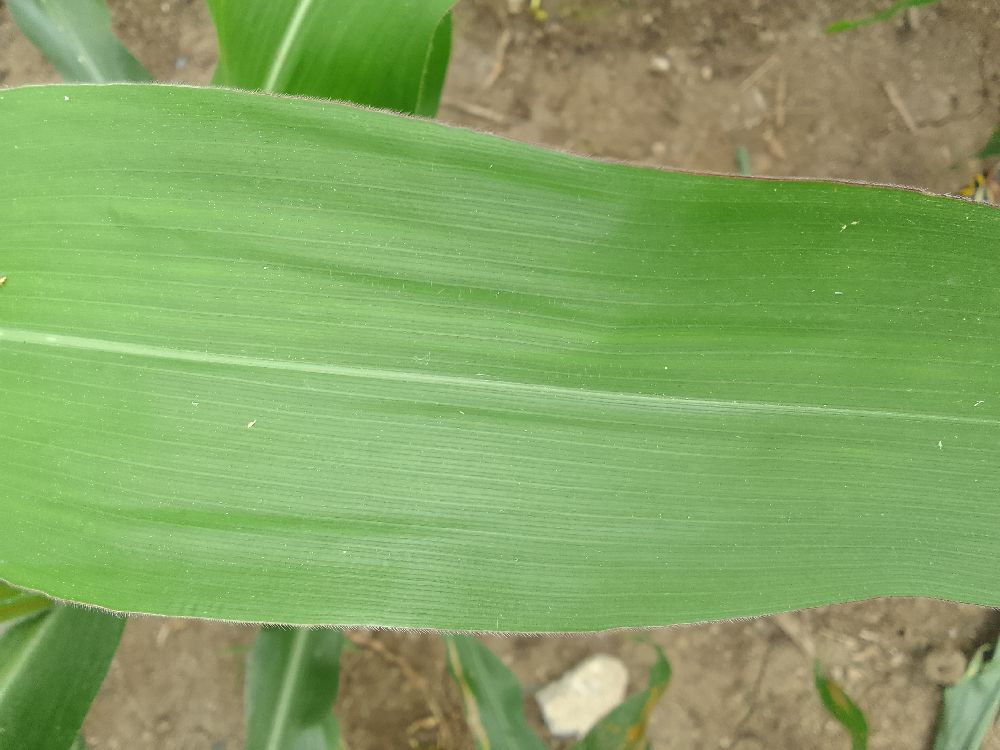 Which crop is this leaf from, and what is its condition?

maize, healthy
